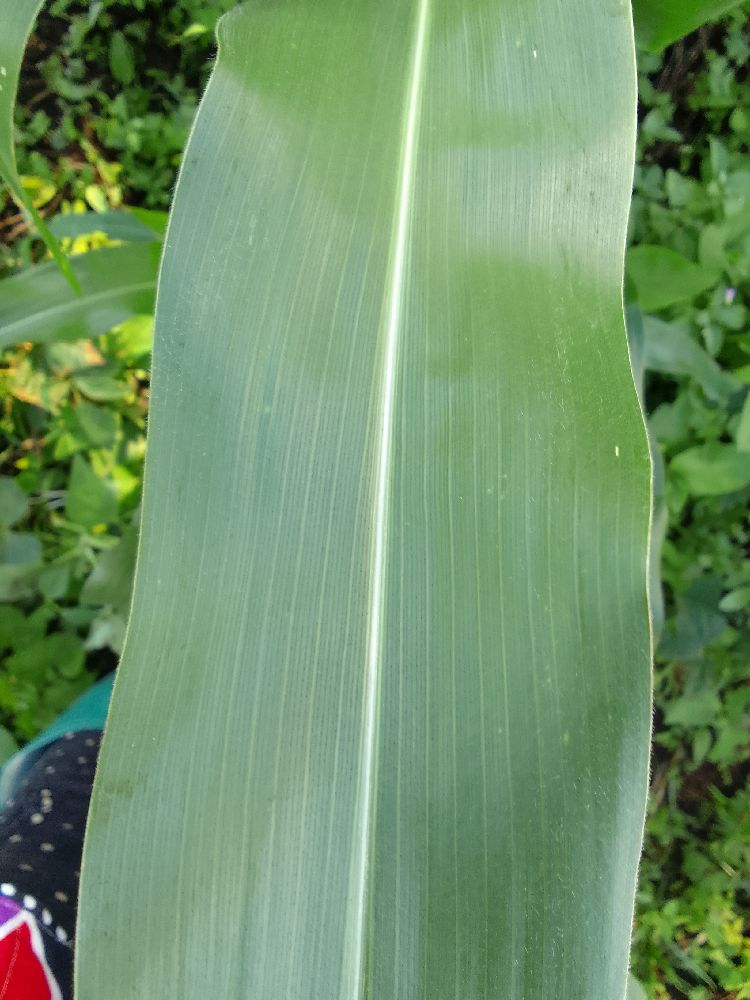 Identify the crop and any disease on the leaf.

maize, healthy
